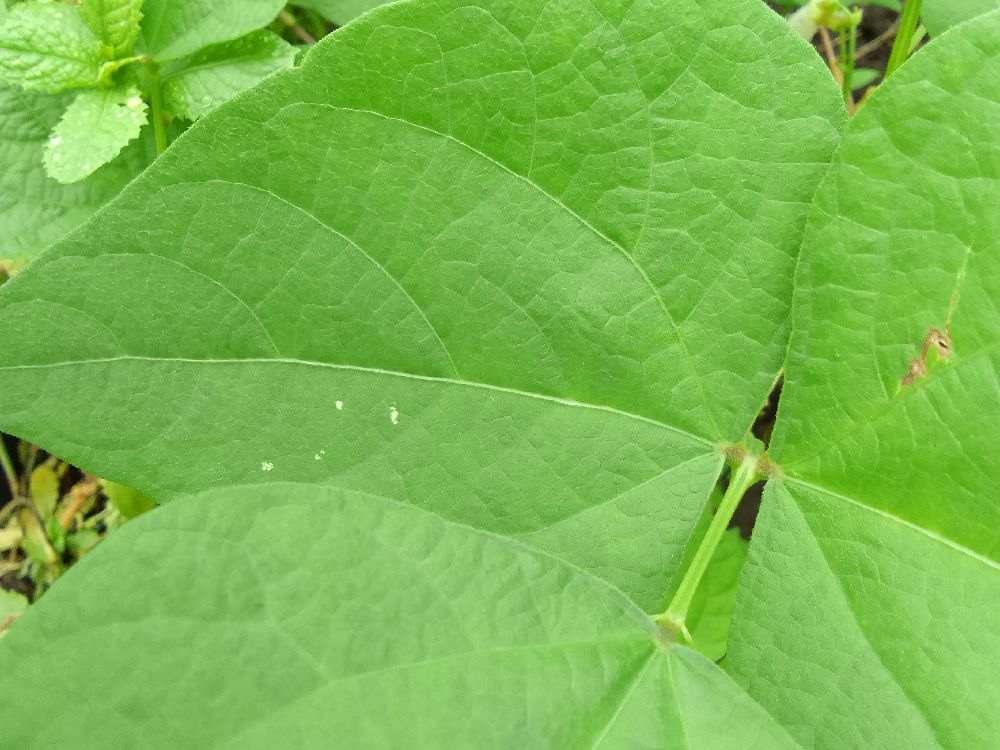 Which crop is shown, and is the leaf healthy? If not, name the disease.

common bean, healthy
